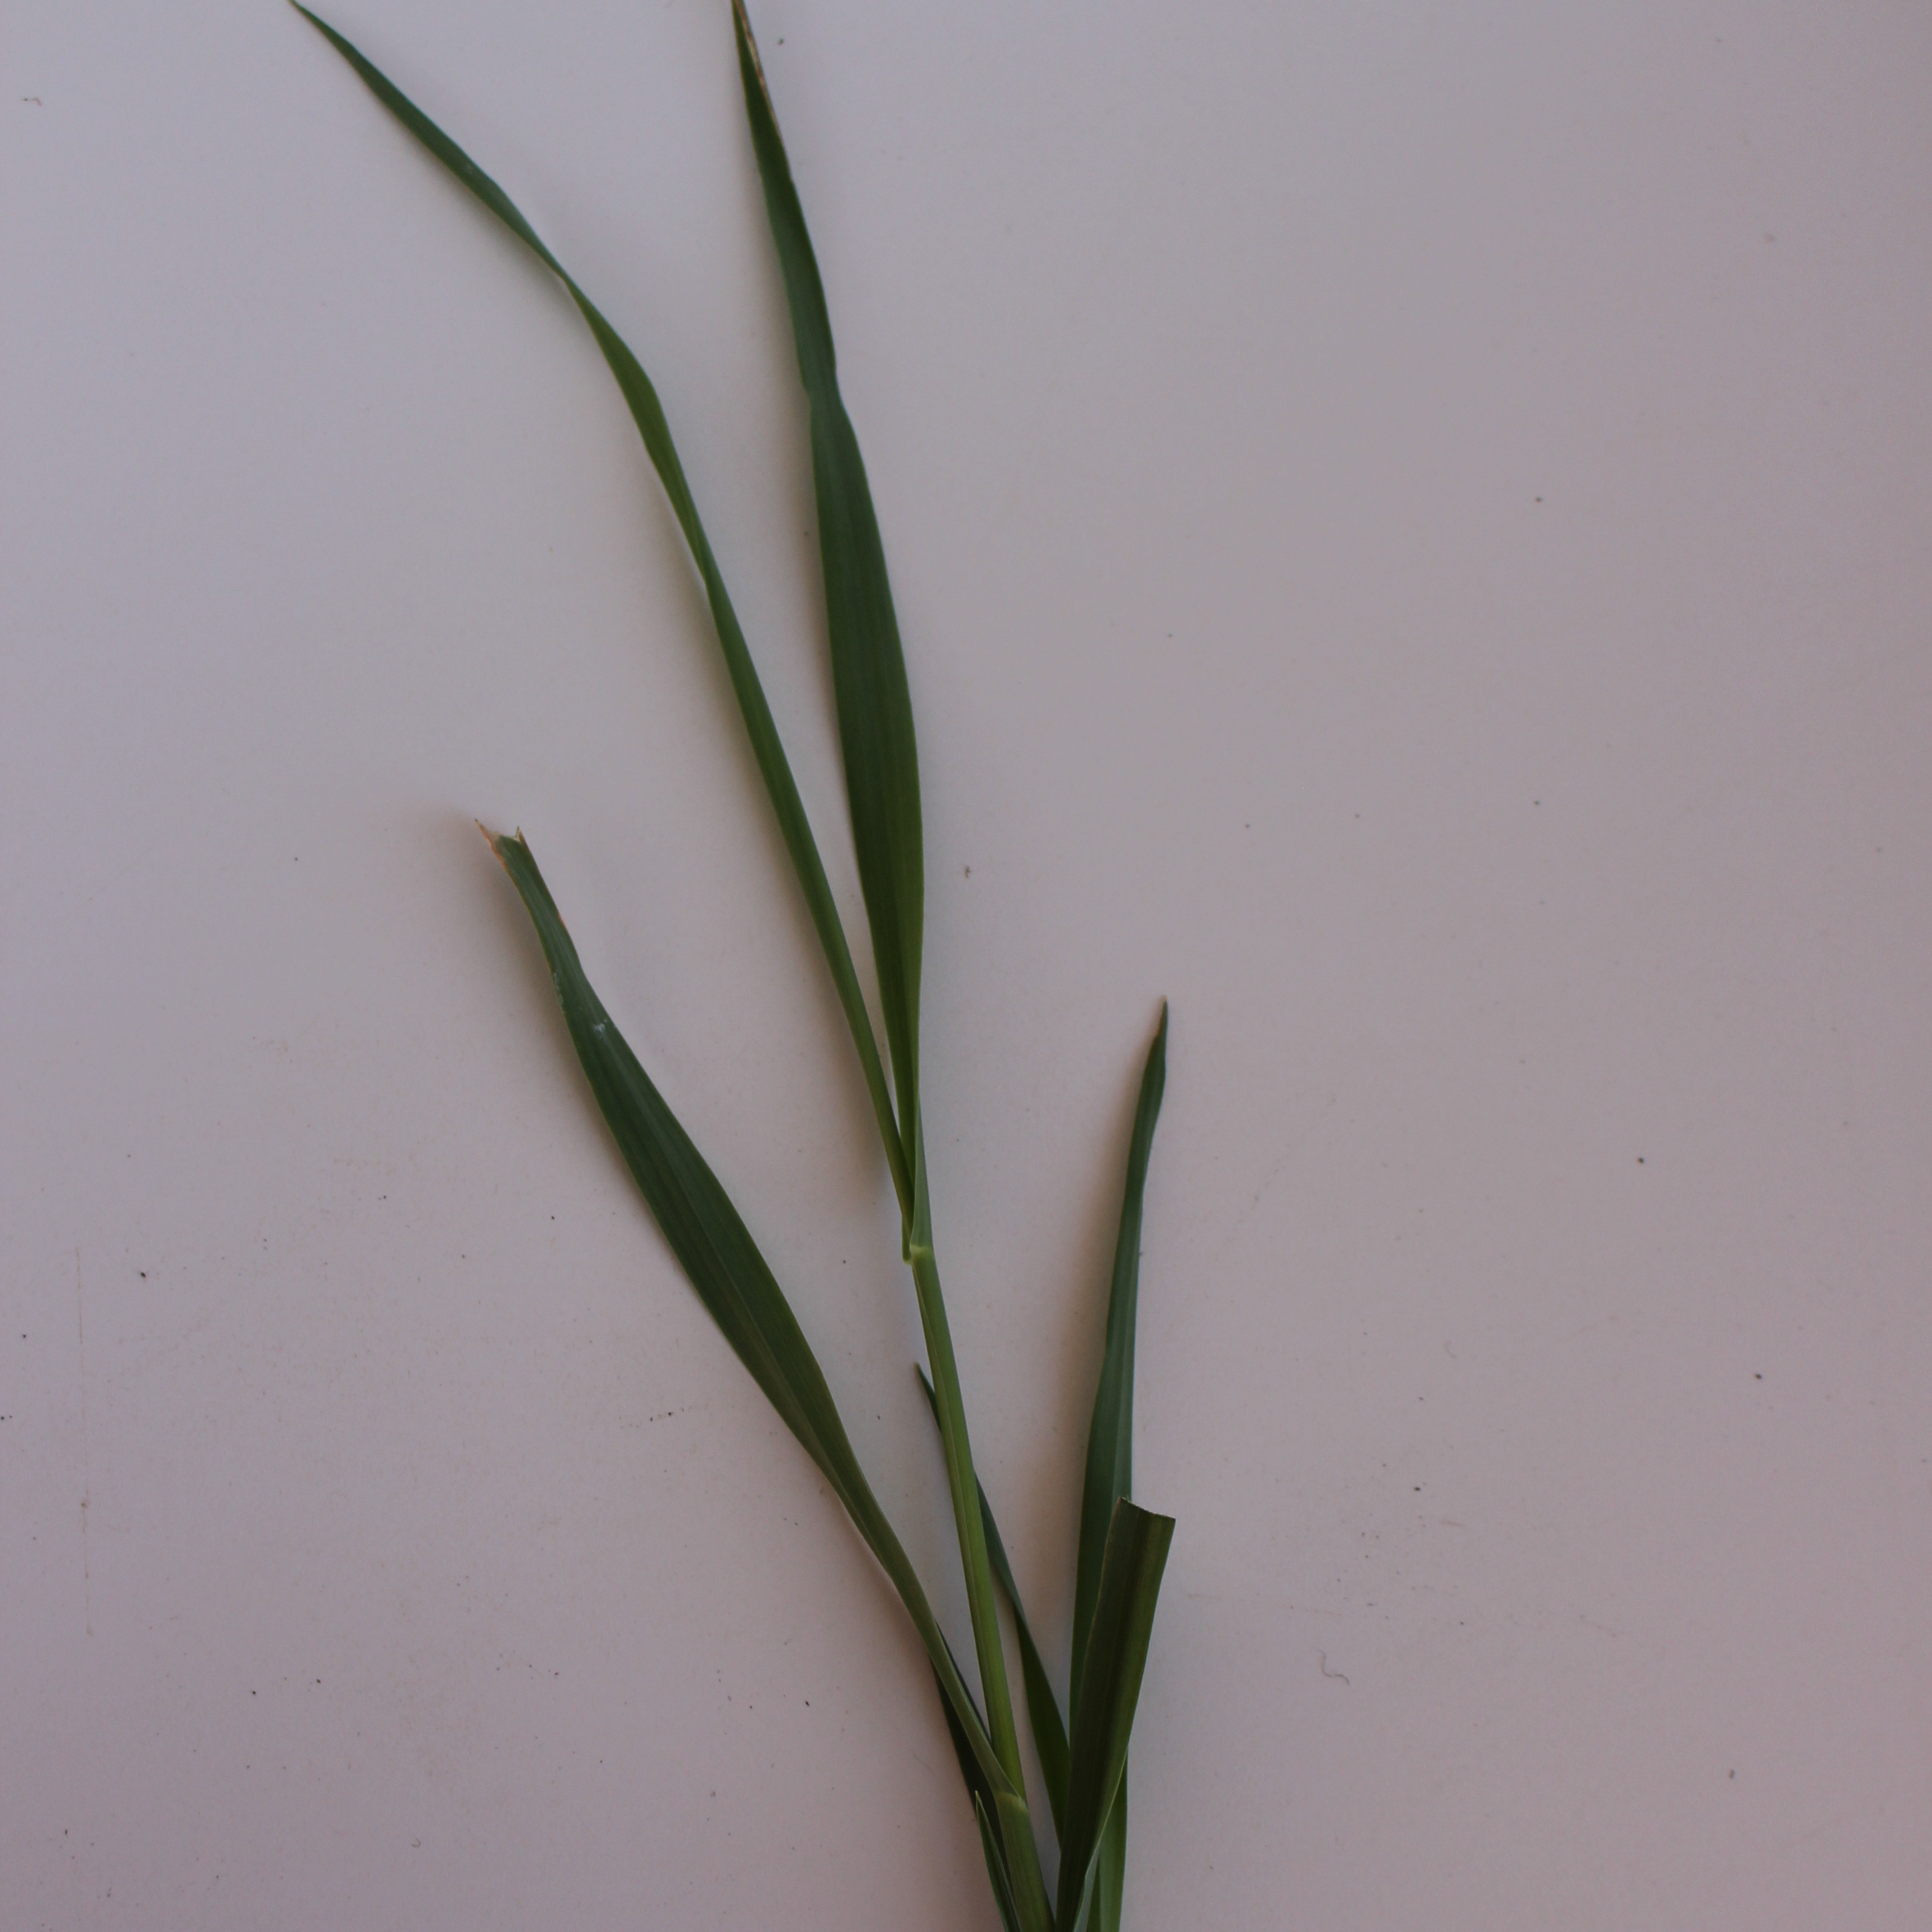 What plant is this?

Avena sterilis
